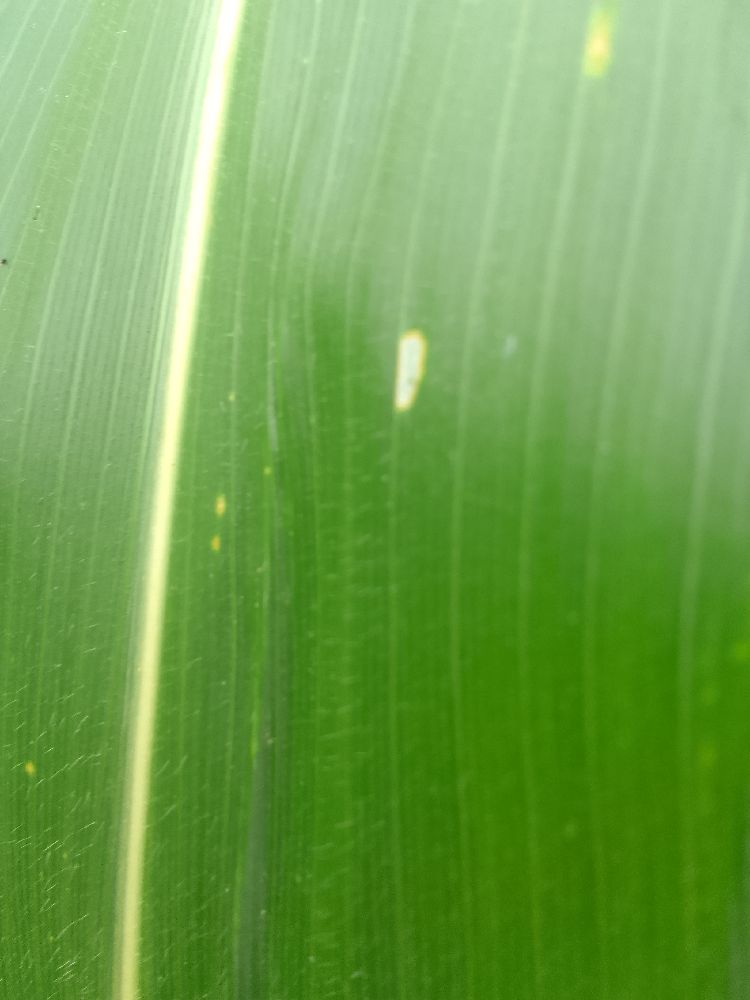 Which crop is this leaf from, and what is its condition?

maize, healthy
